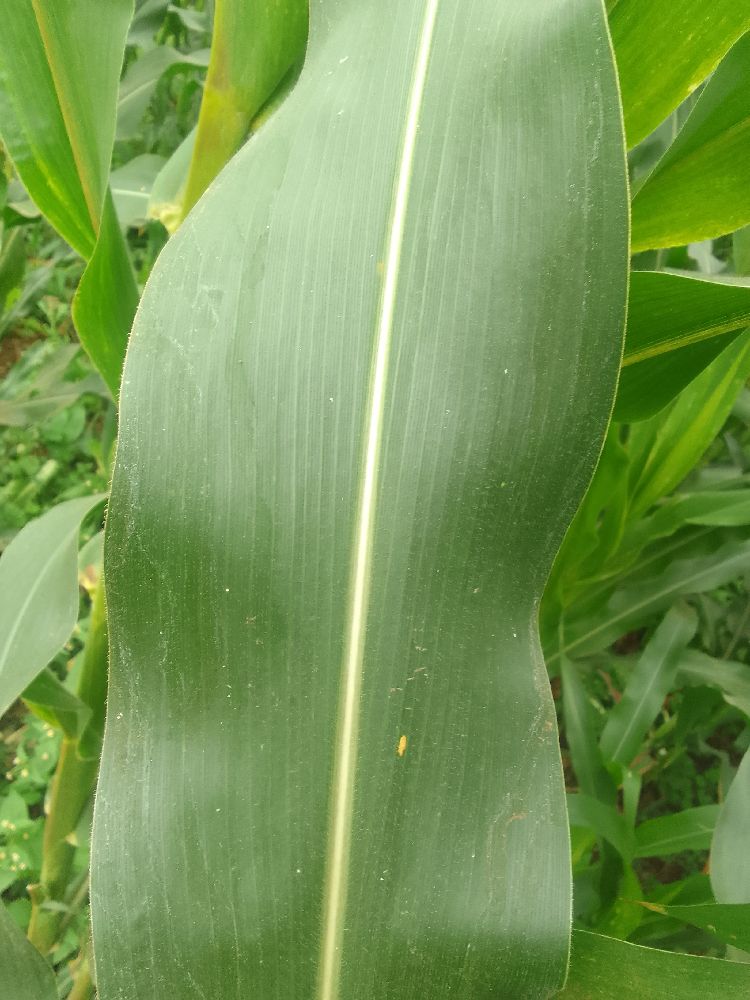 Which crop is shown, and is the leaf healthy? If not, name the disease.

maize, healthy
